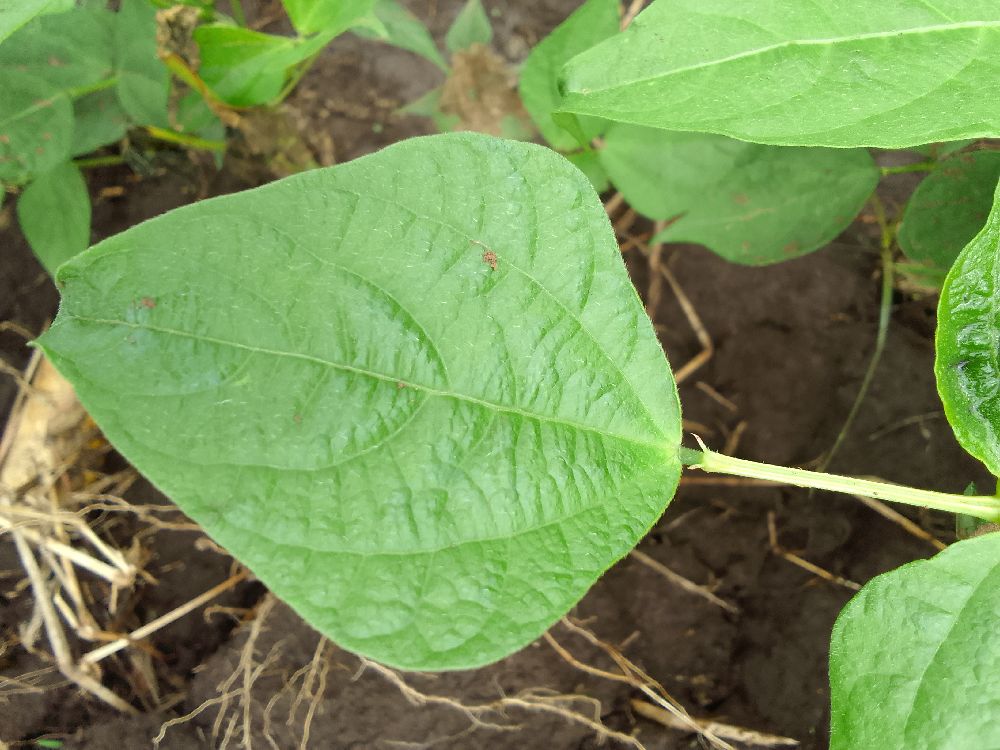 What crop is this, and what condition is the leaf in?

common bean, healthy
